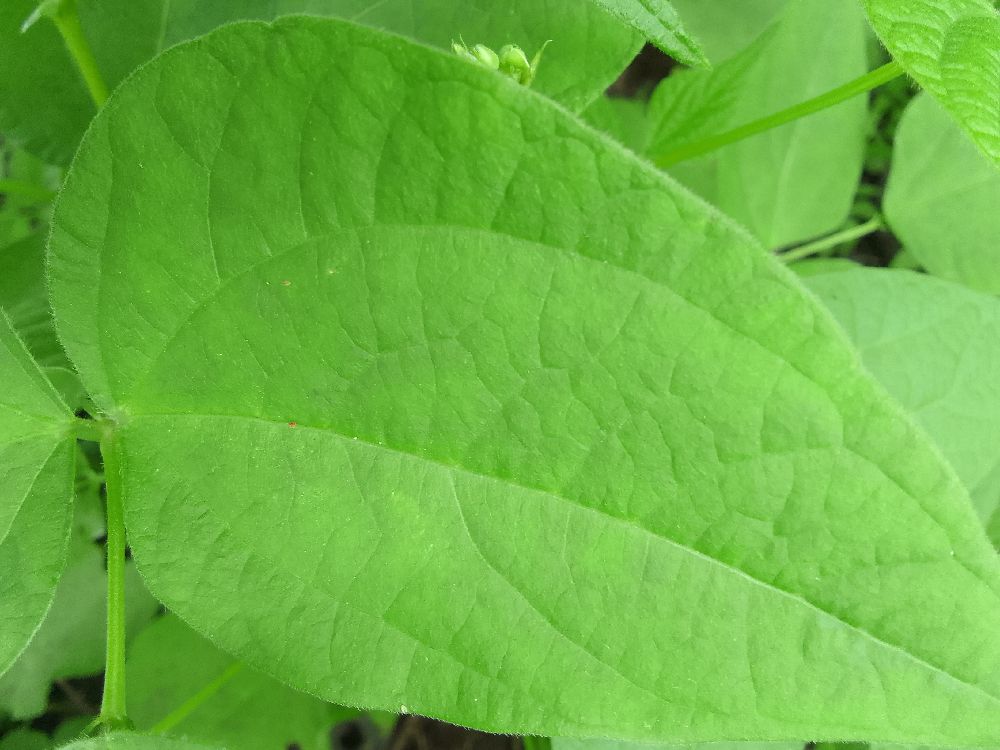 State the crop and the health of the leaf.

common bean, healthy
